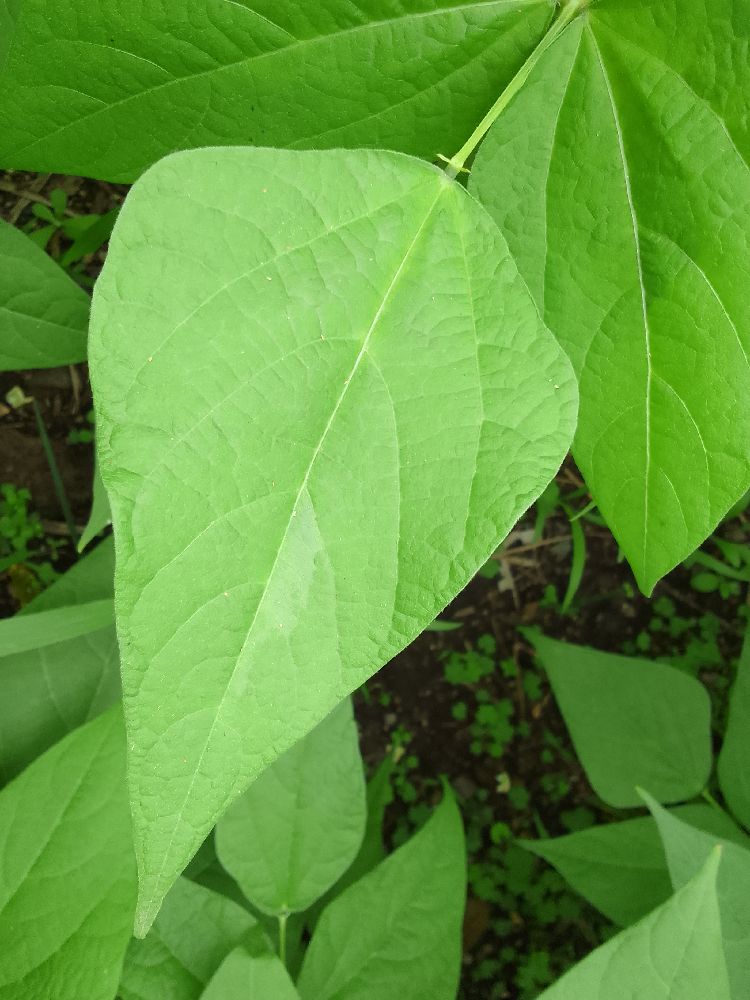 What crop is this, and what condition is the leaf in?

common bean, healthy
